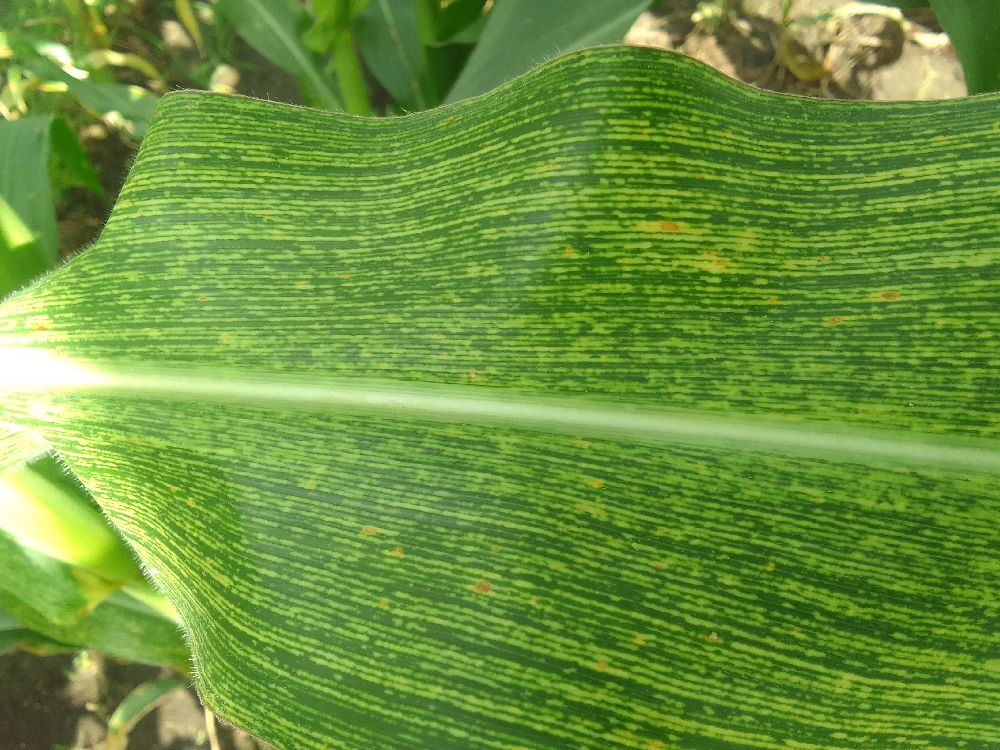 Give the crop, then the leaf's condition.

maize, maize streak virus
